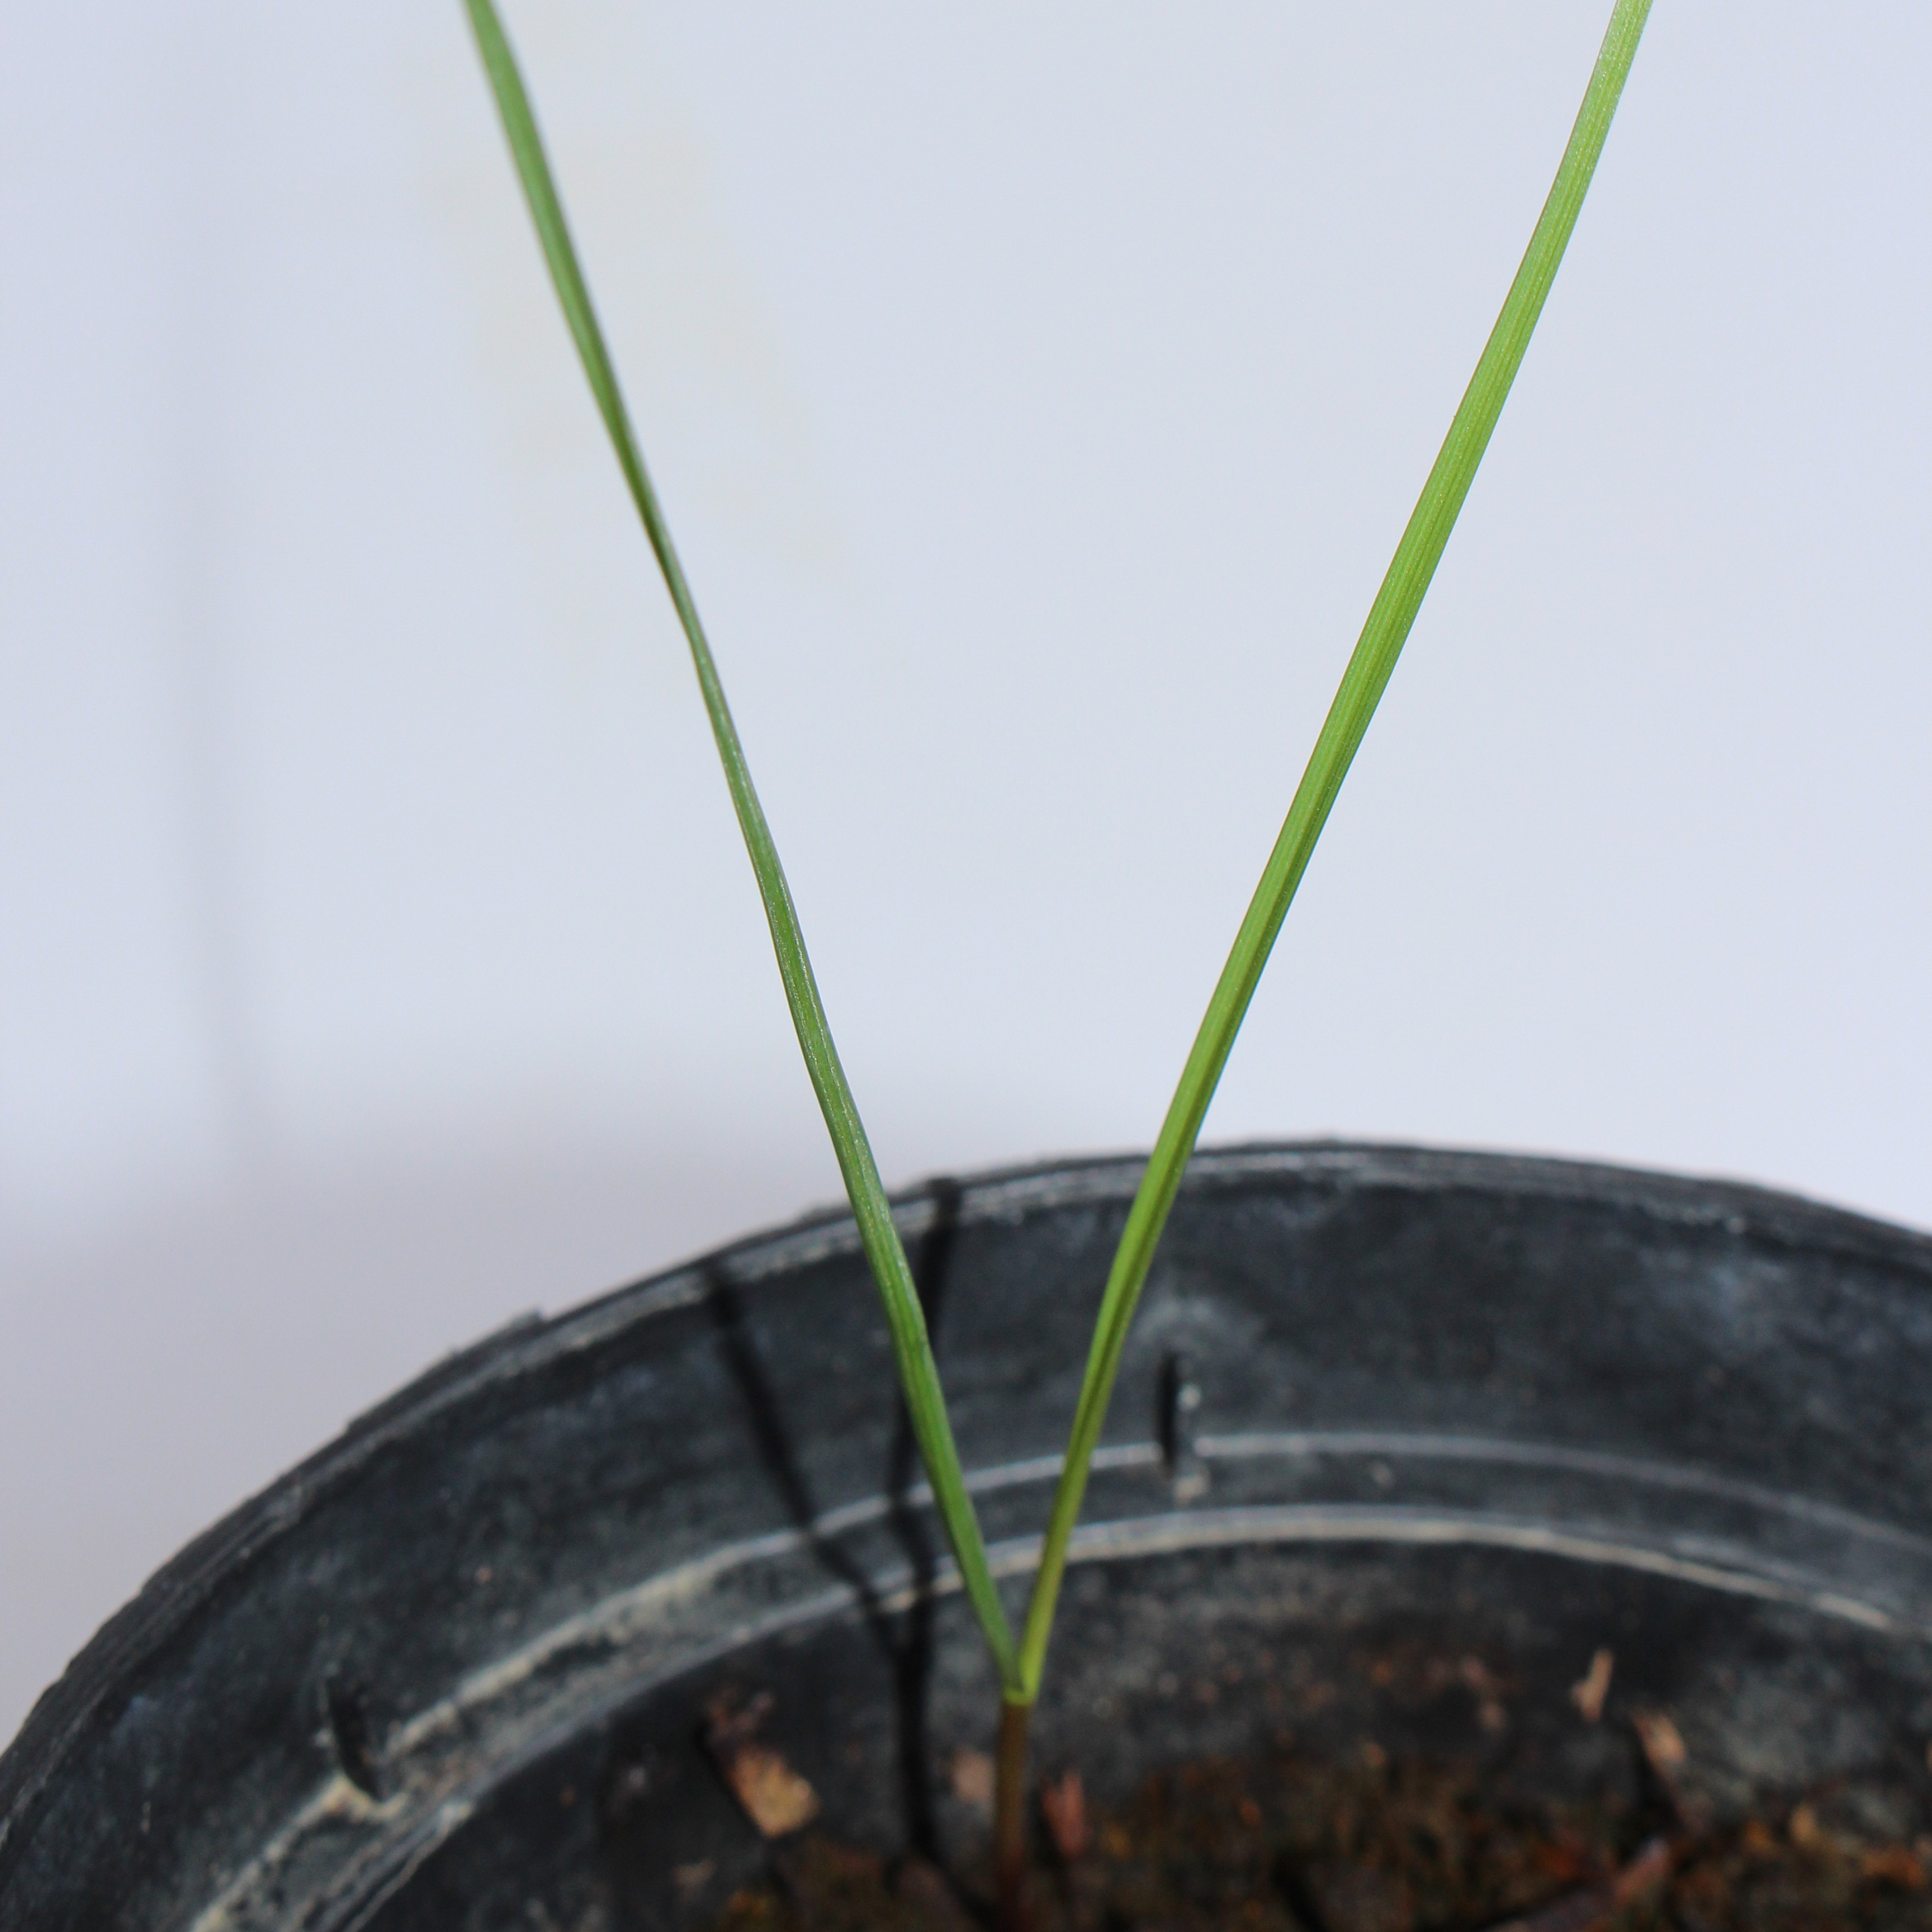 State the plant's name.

Lolium multiflorum
